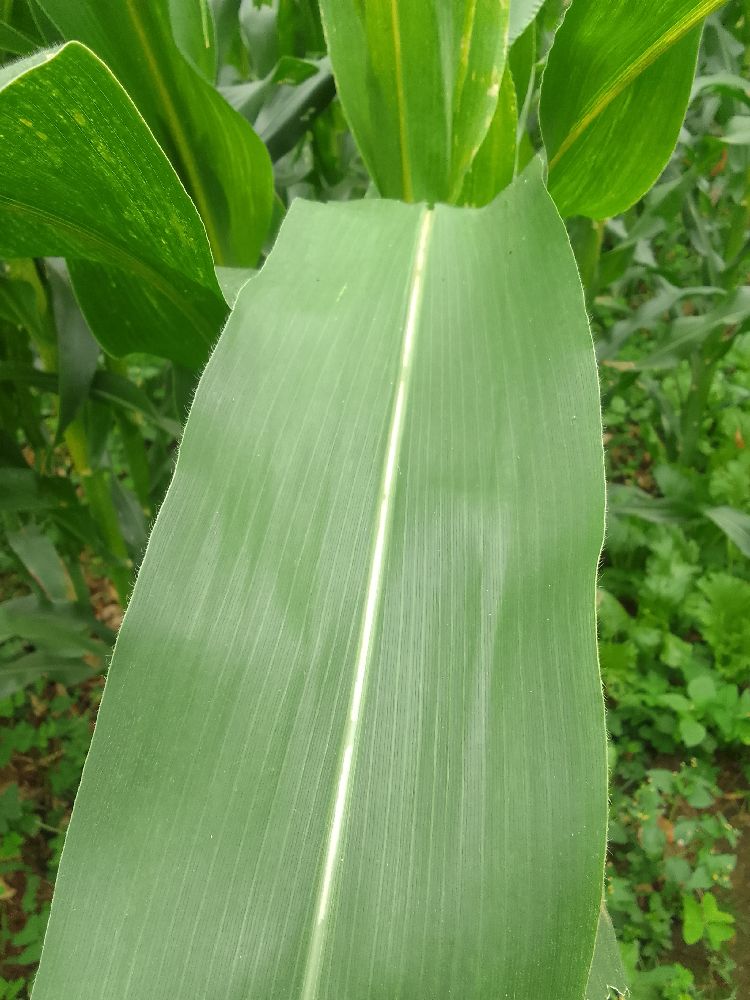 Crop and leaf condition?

maize, healthy
